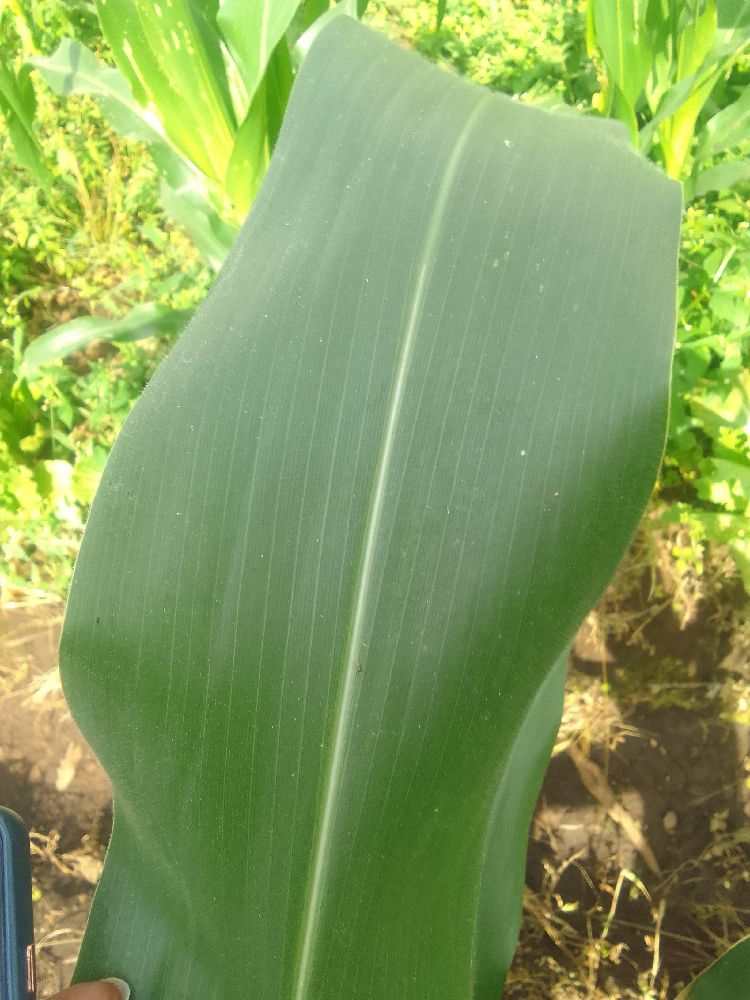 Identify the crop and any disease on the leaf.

maize, healthy
